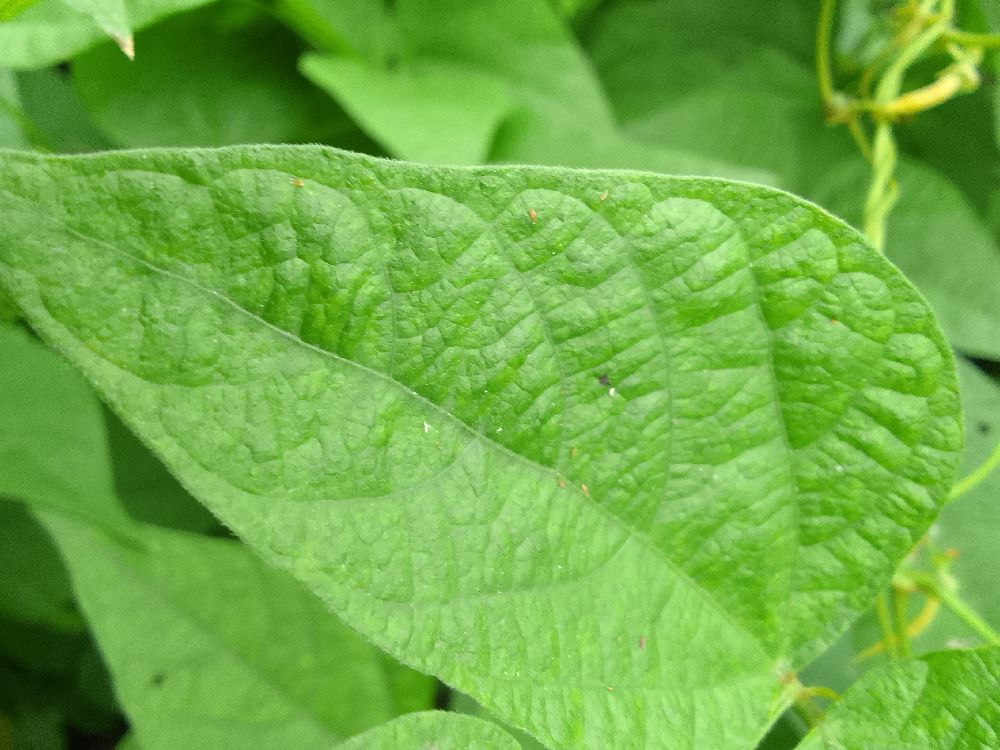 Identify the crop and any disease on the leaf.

common bean, healthy
